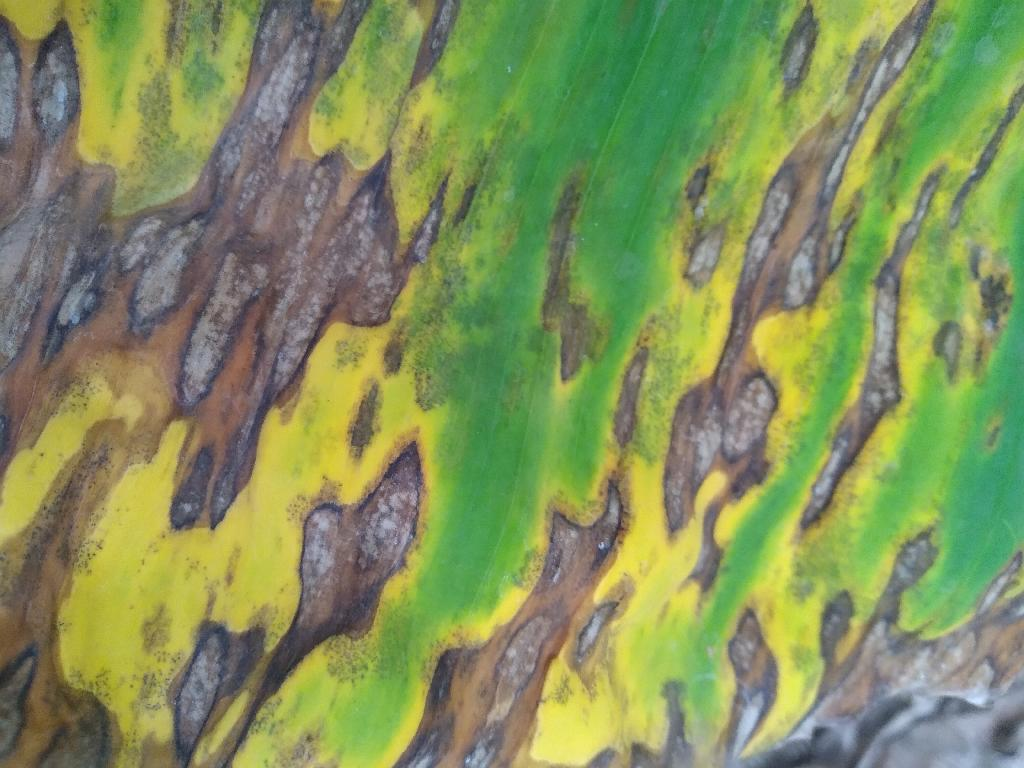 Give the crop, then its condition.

banana, black sigatoka
